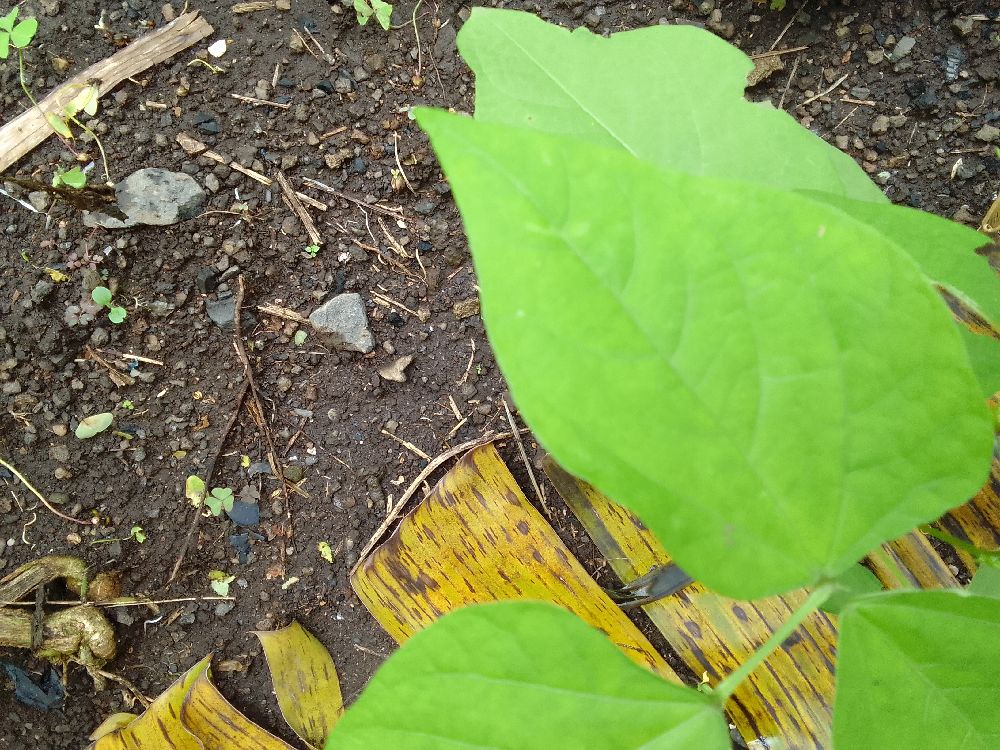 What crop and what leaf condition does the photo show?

common bean, healthy
